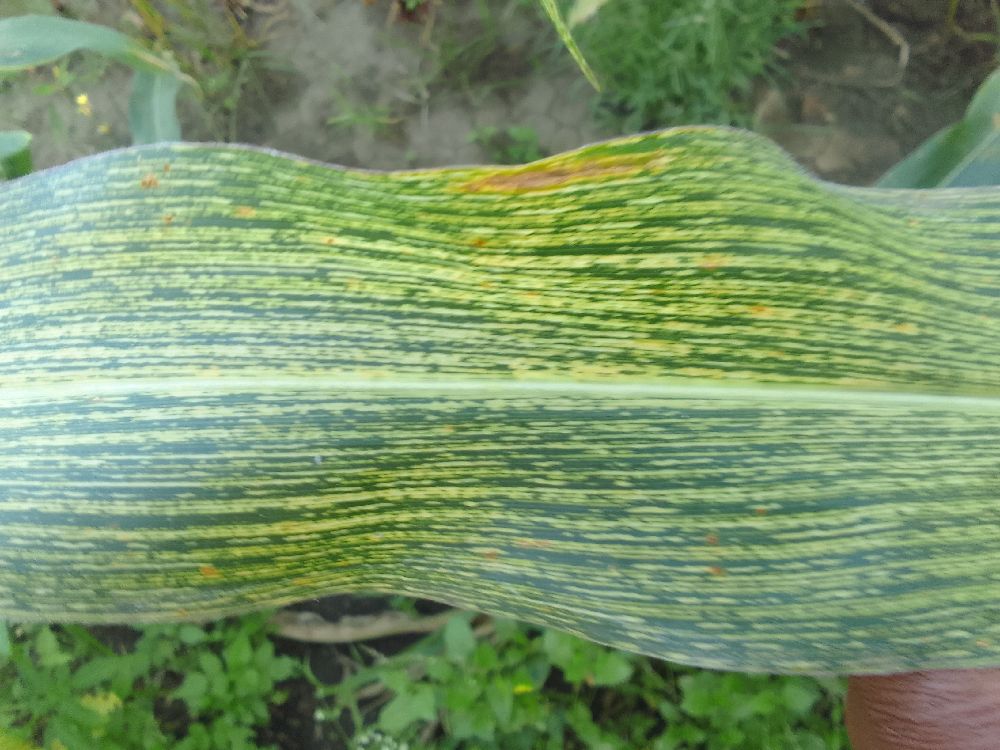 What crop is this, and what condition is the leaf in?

maize, maize streak virus
